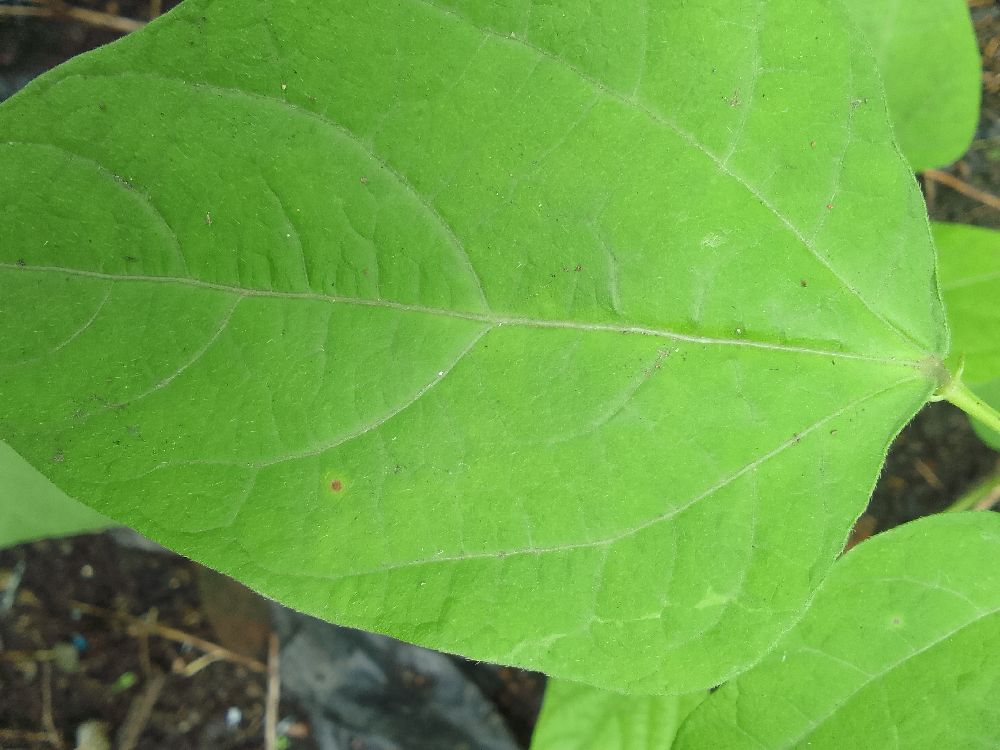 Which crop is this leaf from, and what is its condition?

common bean, healthy
